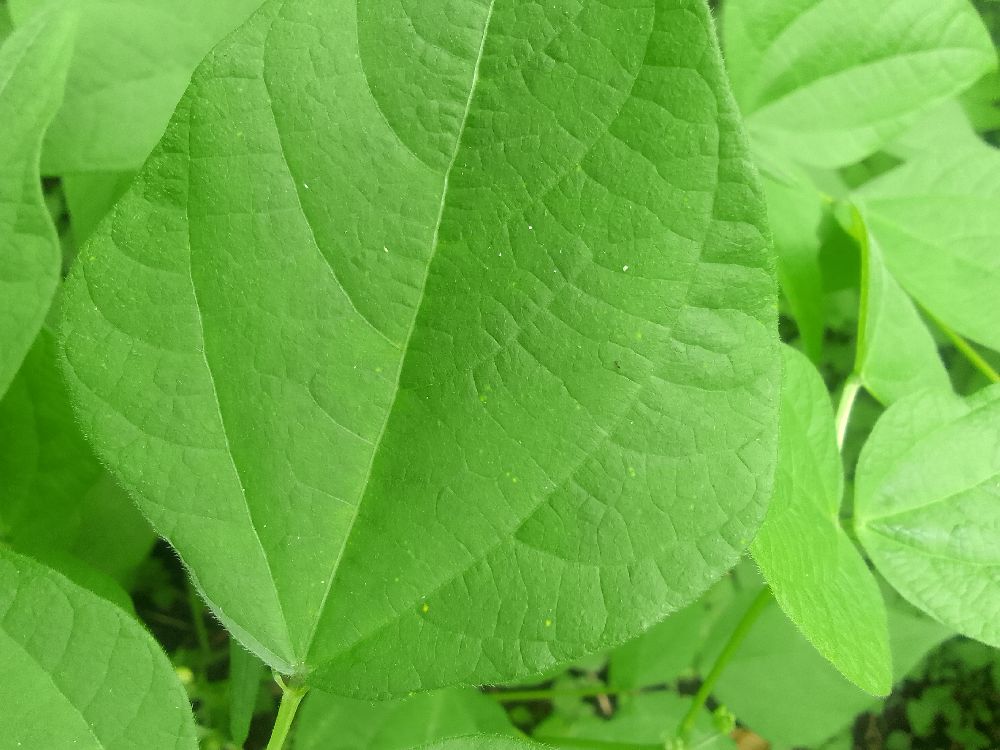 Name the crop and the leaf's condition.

common bean, healthy
